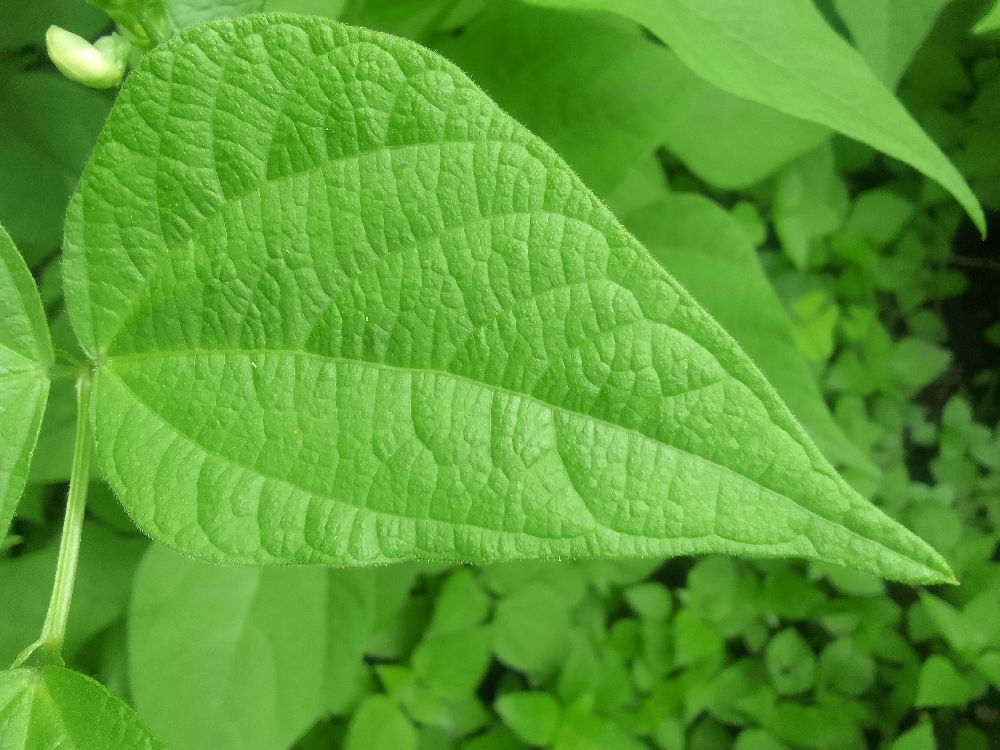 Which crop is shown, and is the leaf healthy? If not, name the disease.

common bean, healthy
